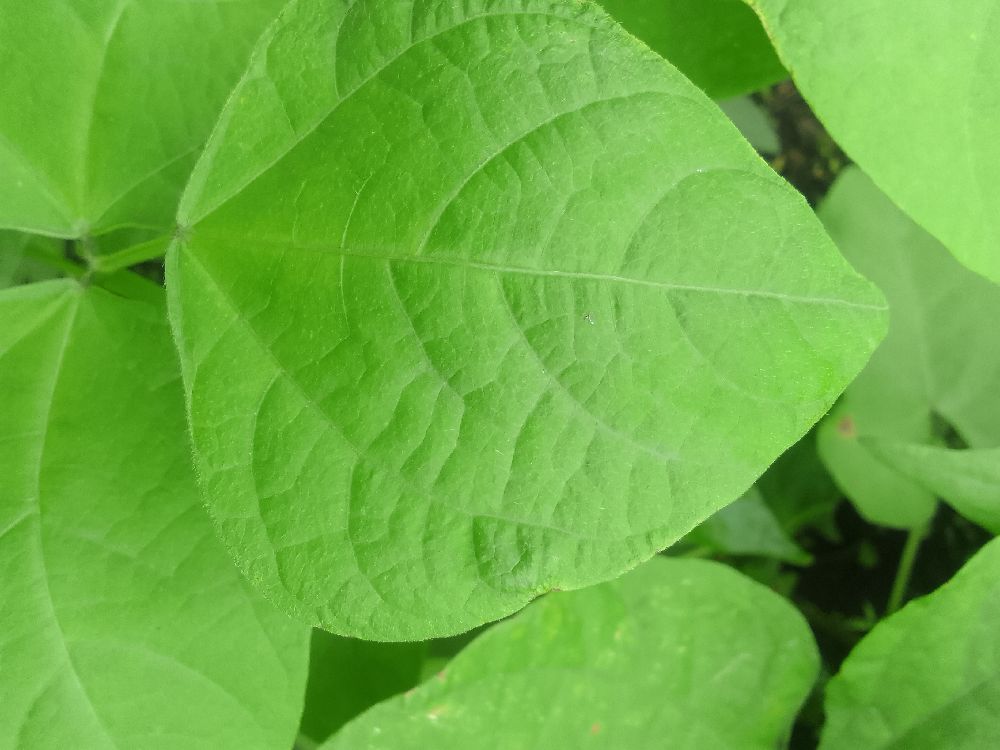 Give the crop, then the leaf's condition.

common bean, healthy
